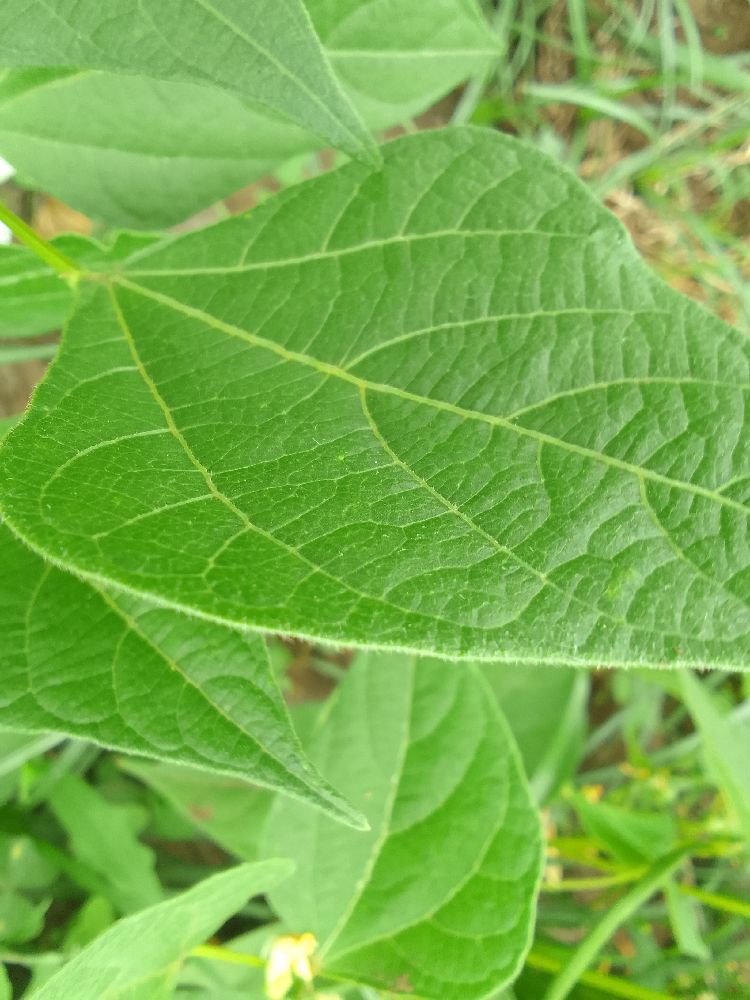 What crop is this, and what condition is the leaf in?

common bean, healthy
